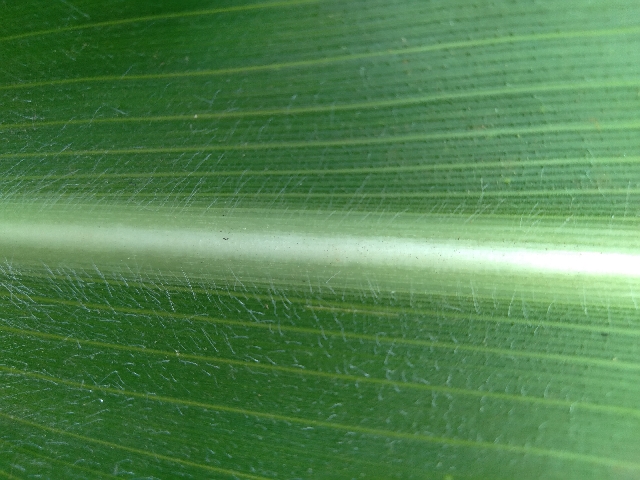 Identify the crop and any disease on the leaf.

maize, healthy
